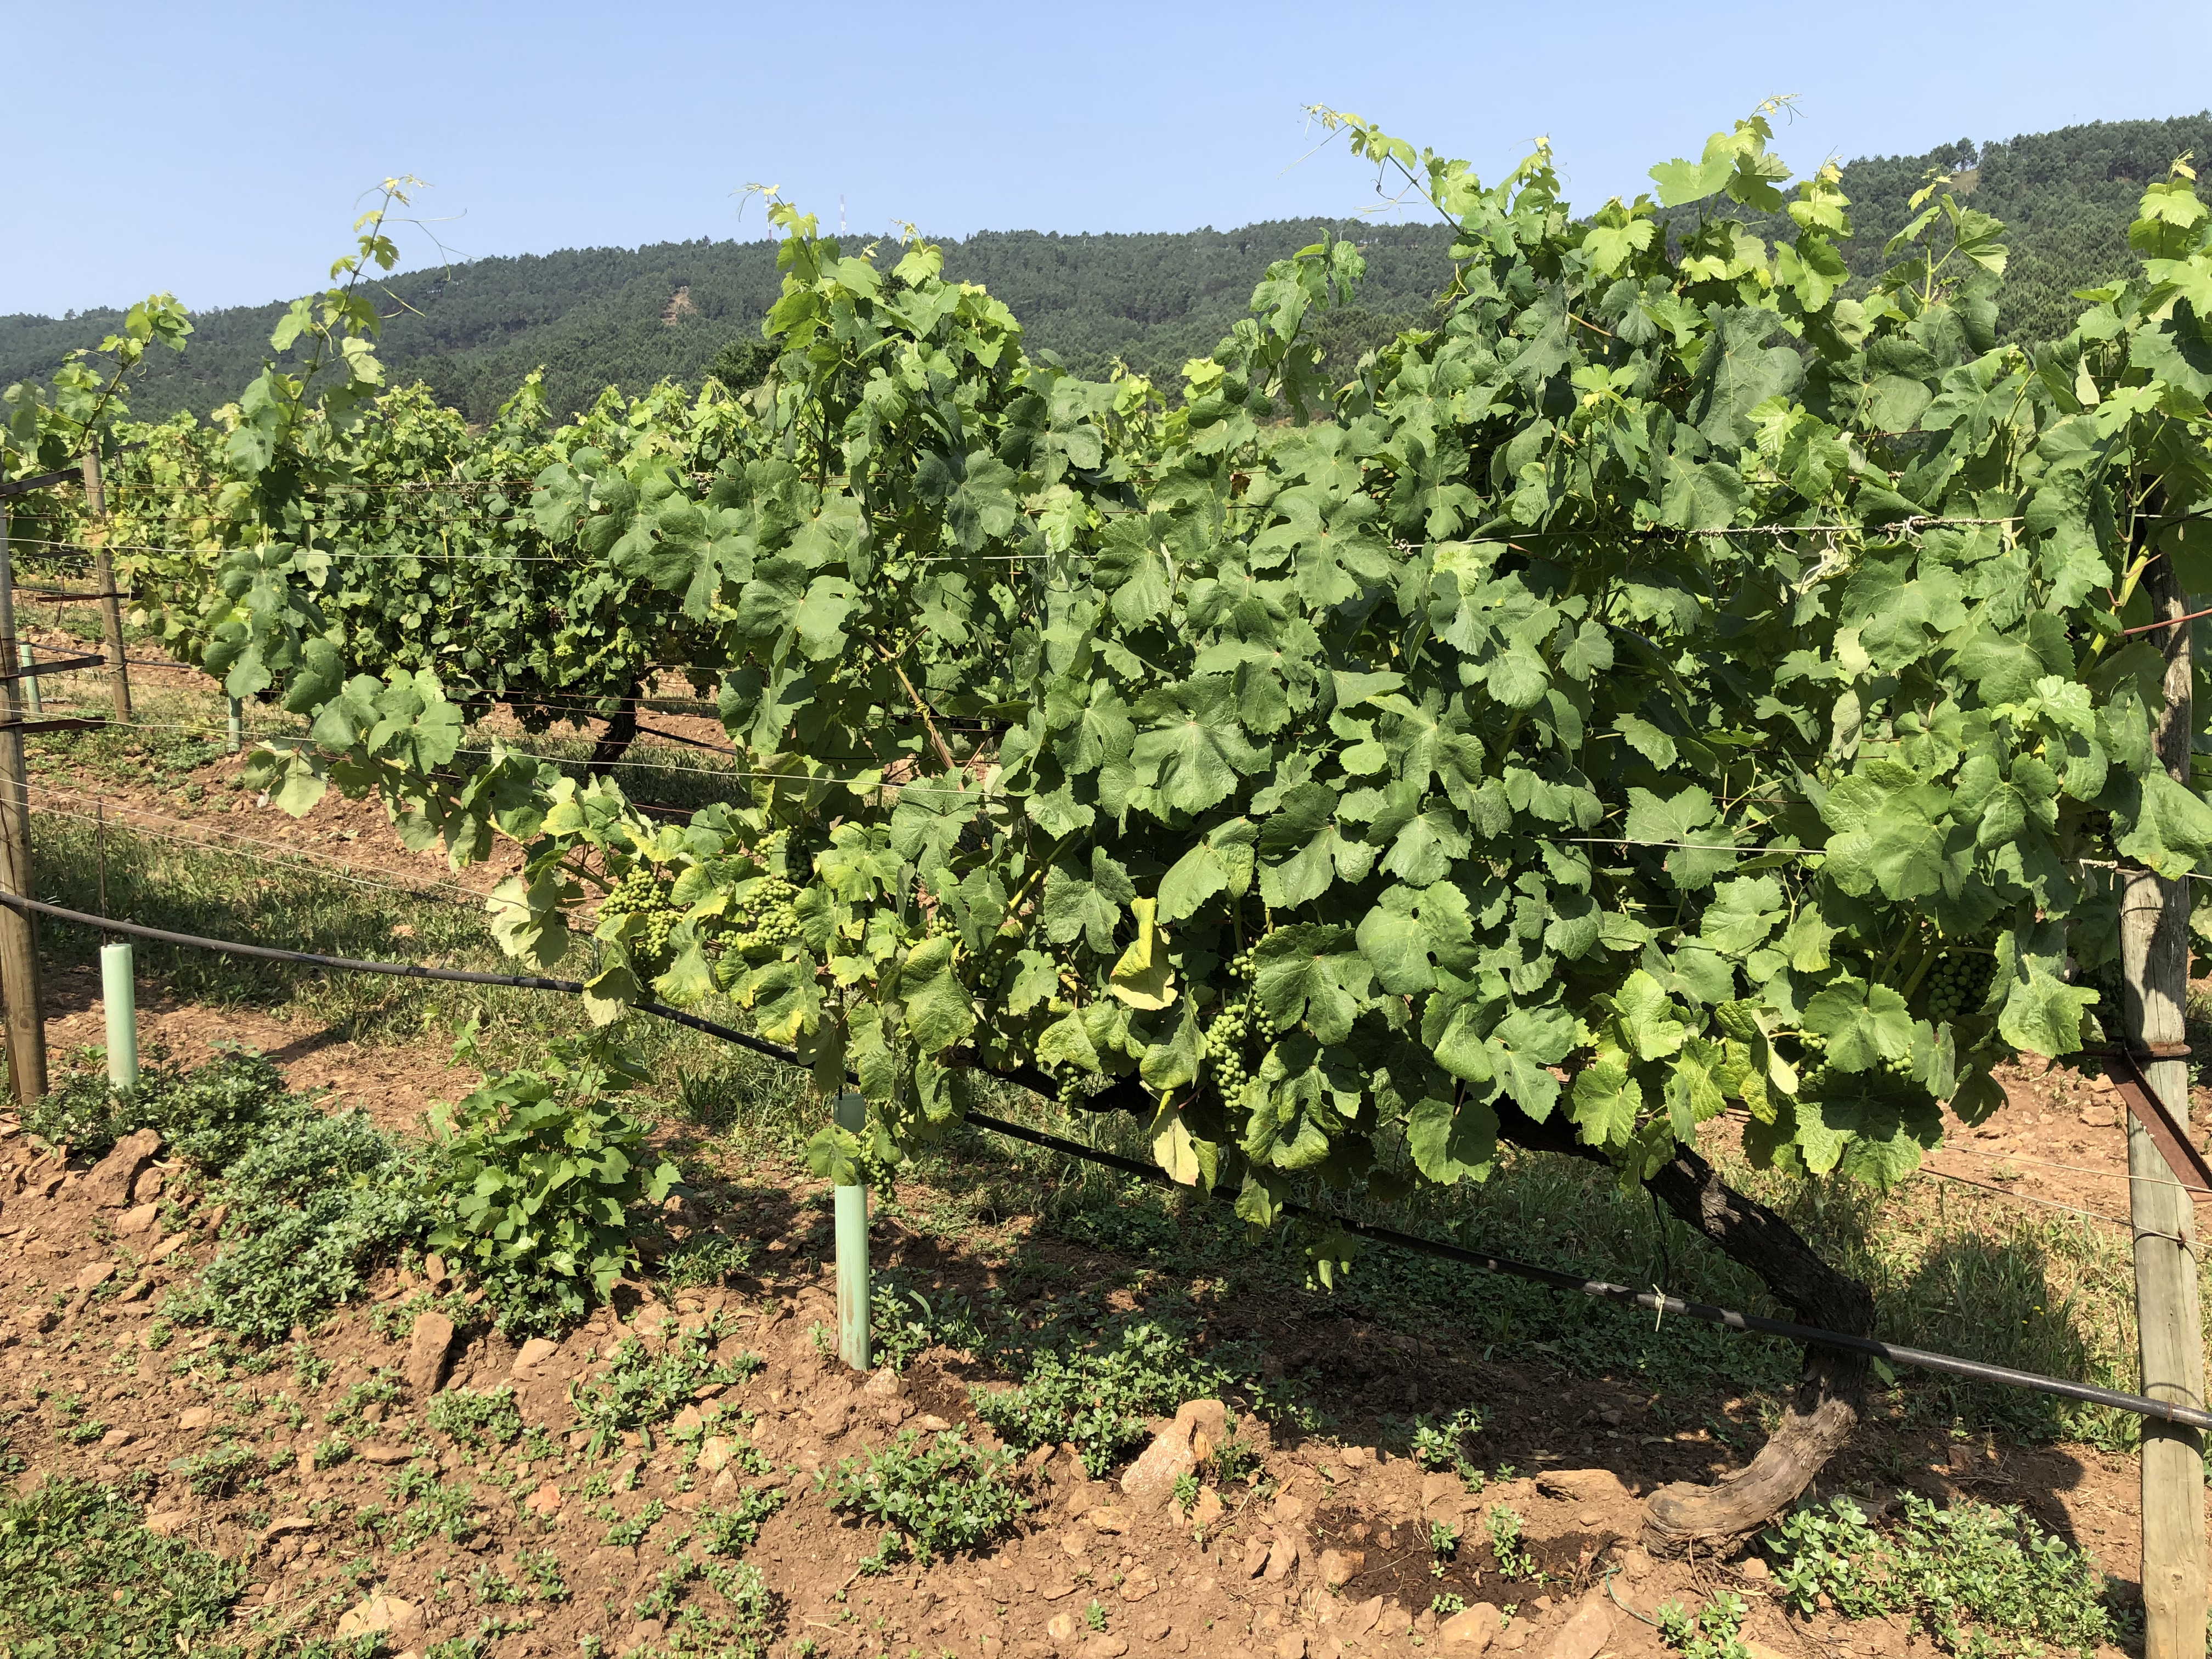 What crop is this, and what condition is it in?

grapevine, not affected by esca disease
